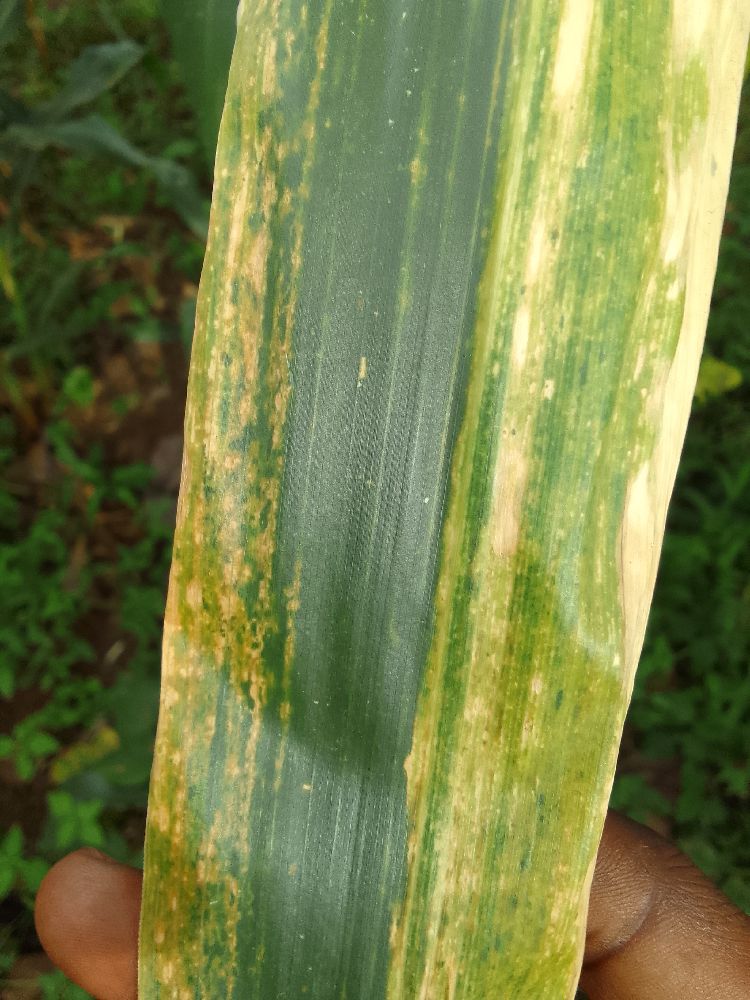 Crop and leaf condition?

maize, maize lethal necrosis
